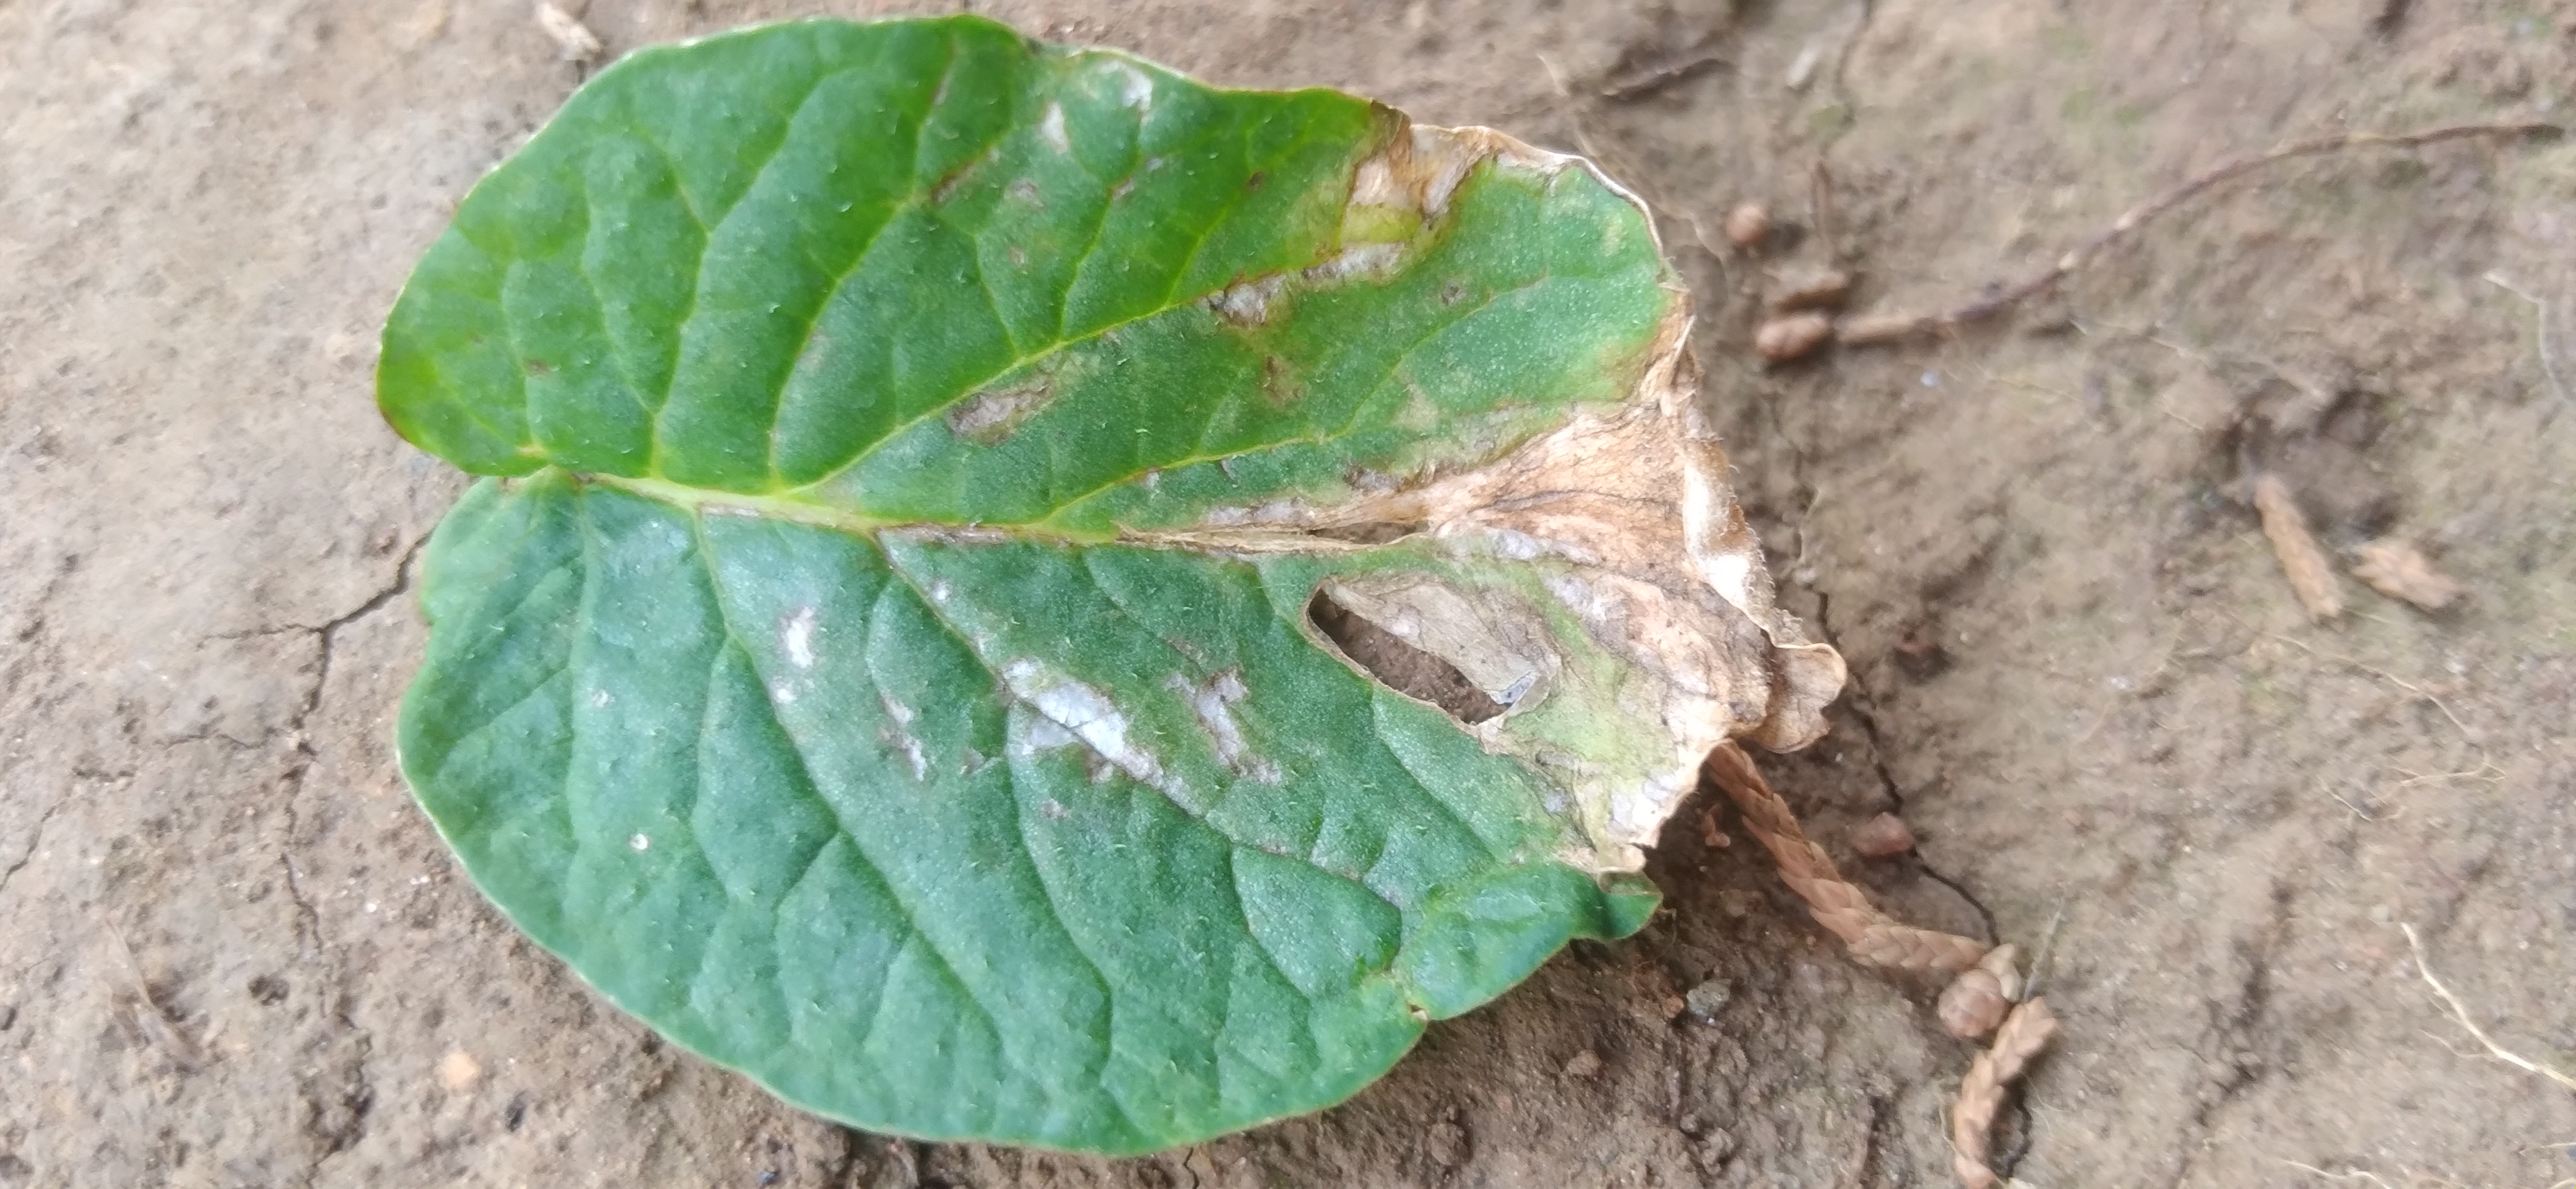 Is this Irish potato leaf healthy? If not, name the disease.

early blight
